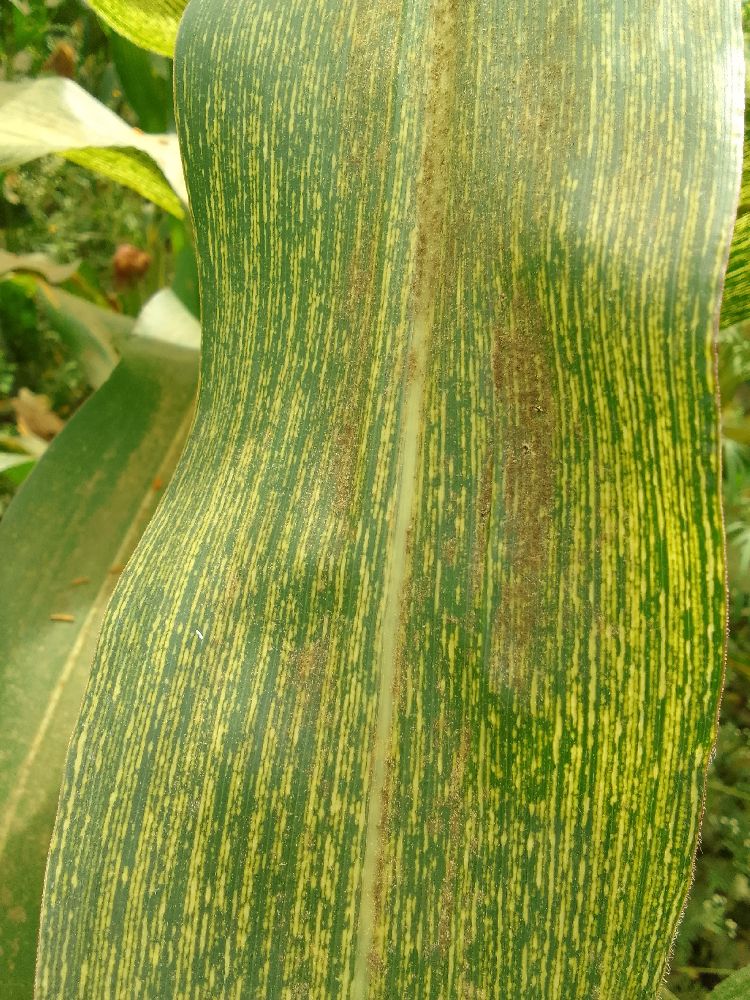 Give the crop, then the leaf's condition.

maize, maize streak virus
